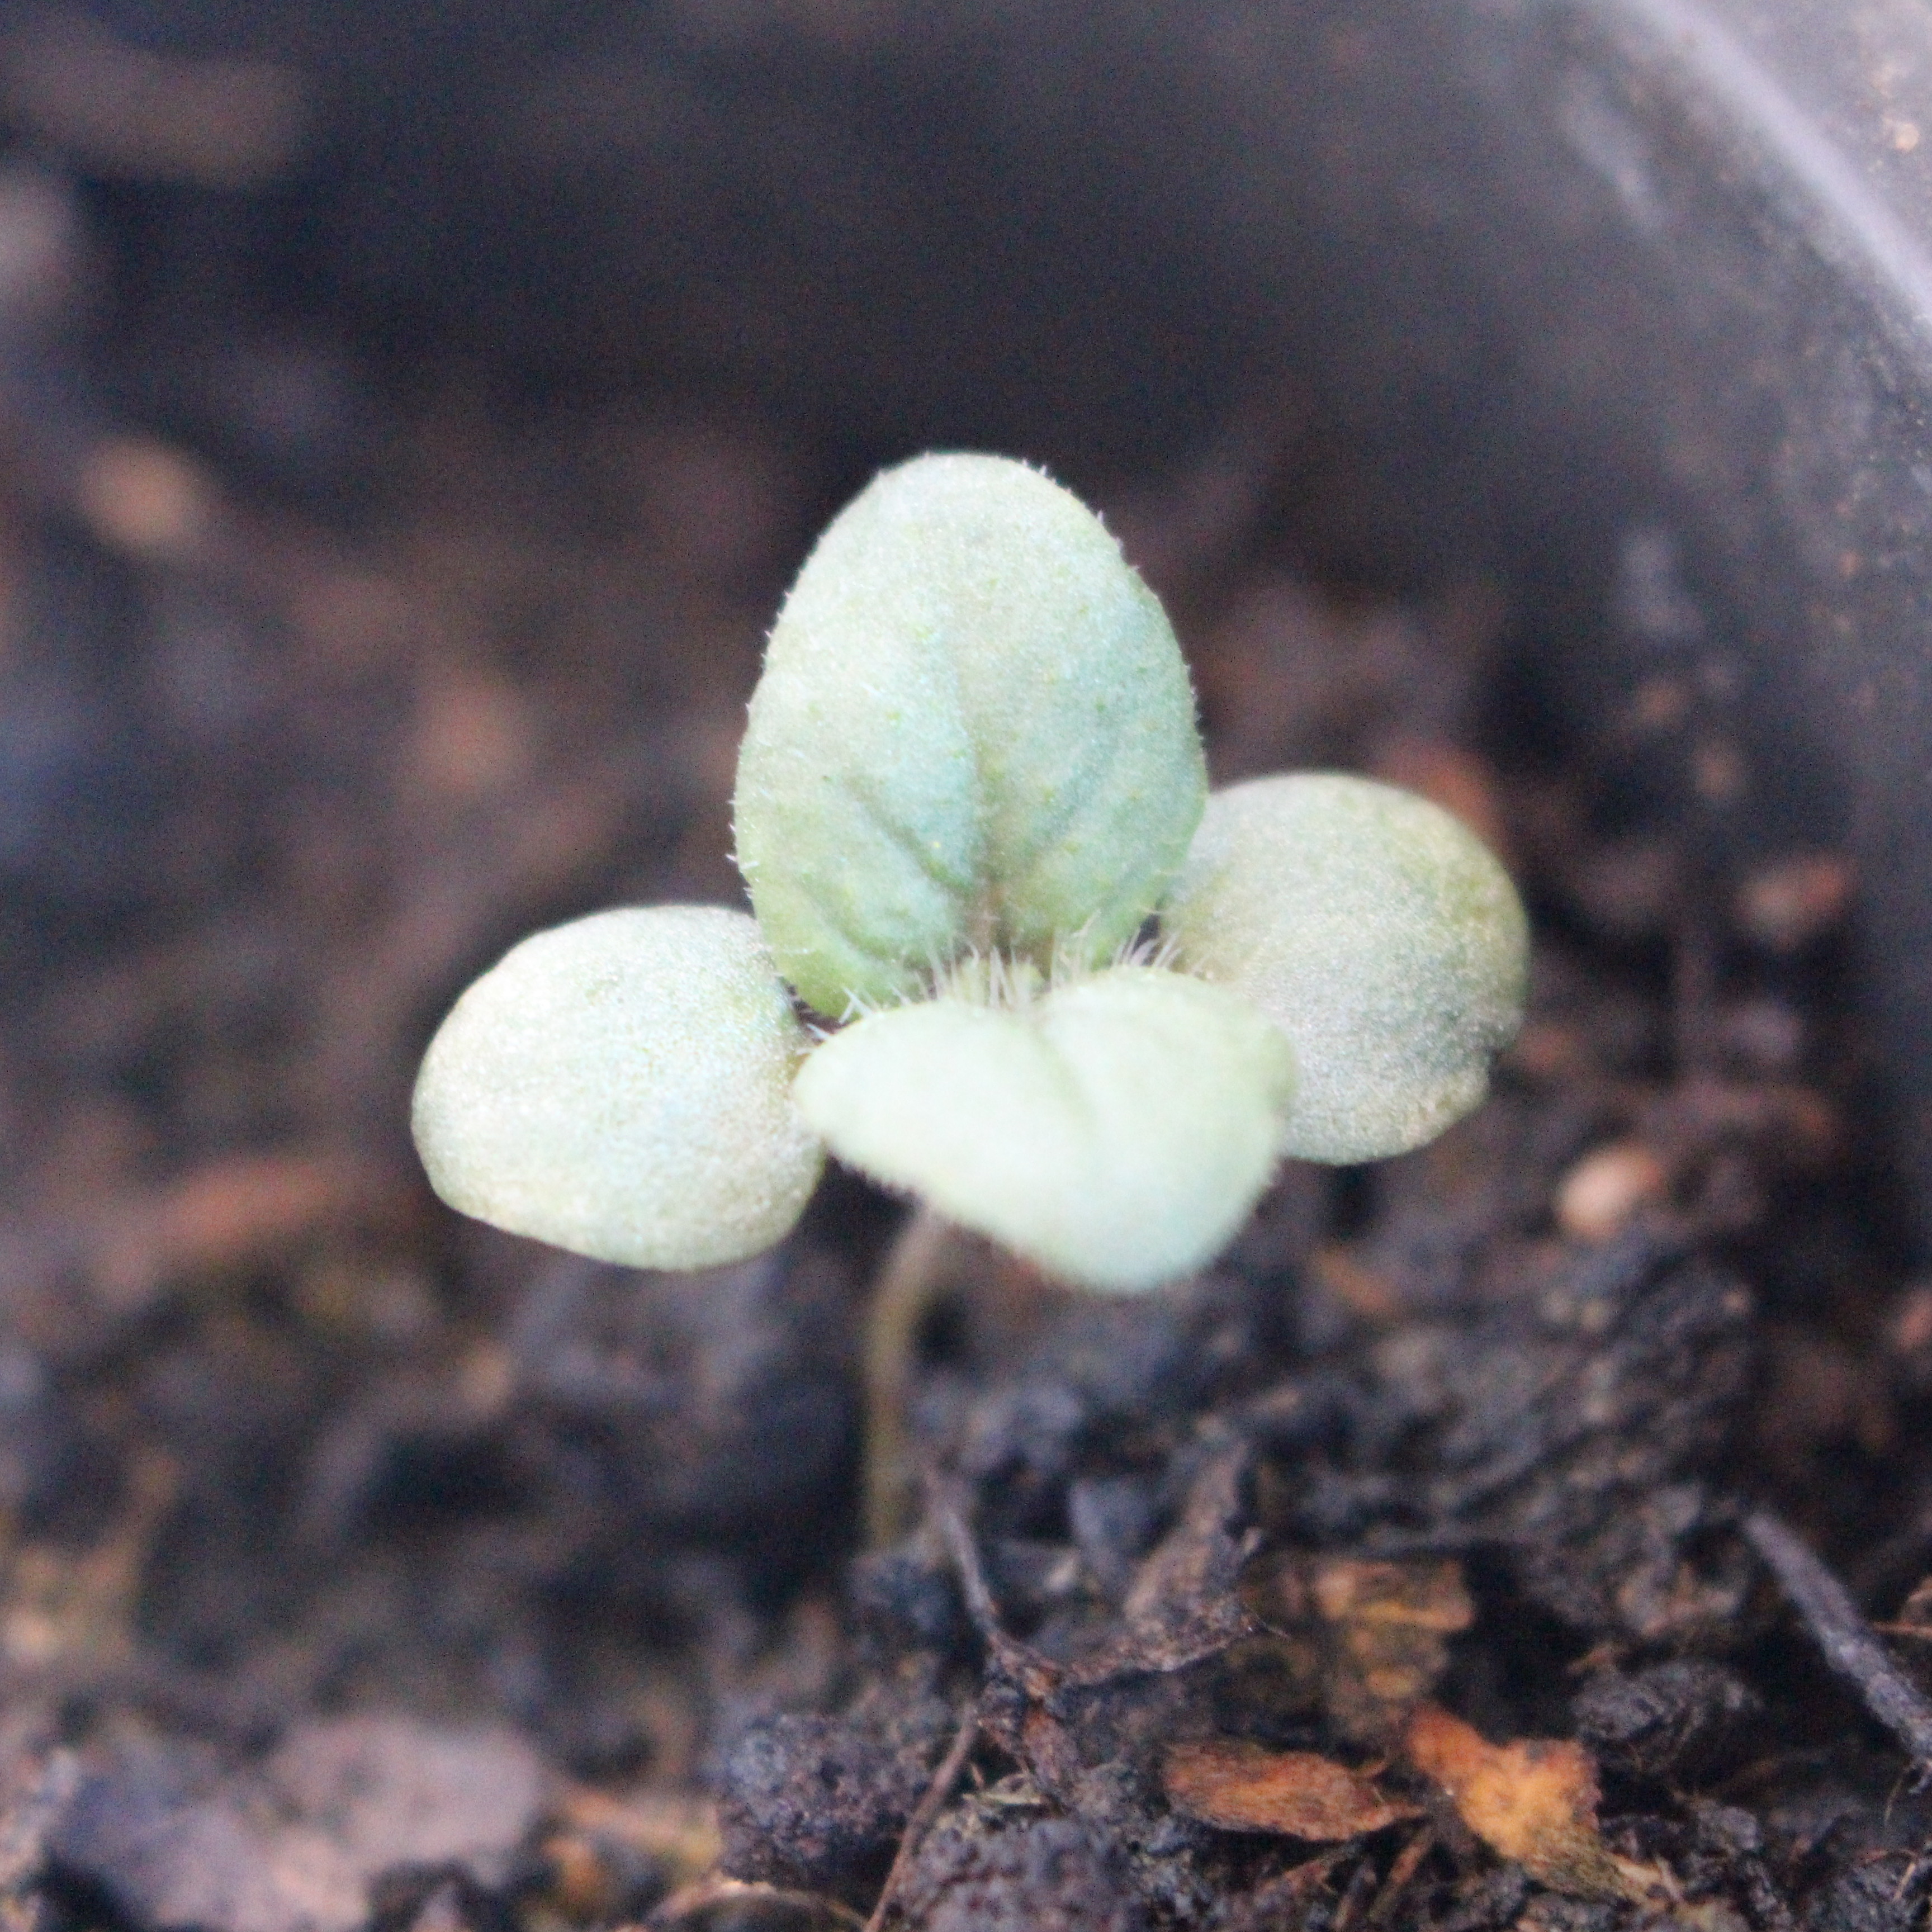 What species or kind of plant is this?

Veronica persica
